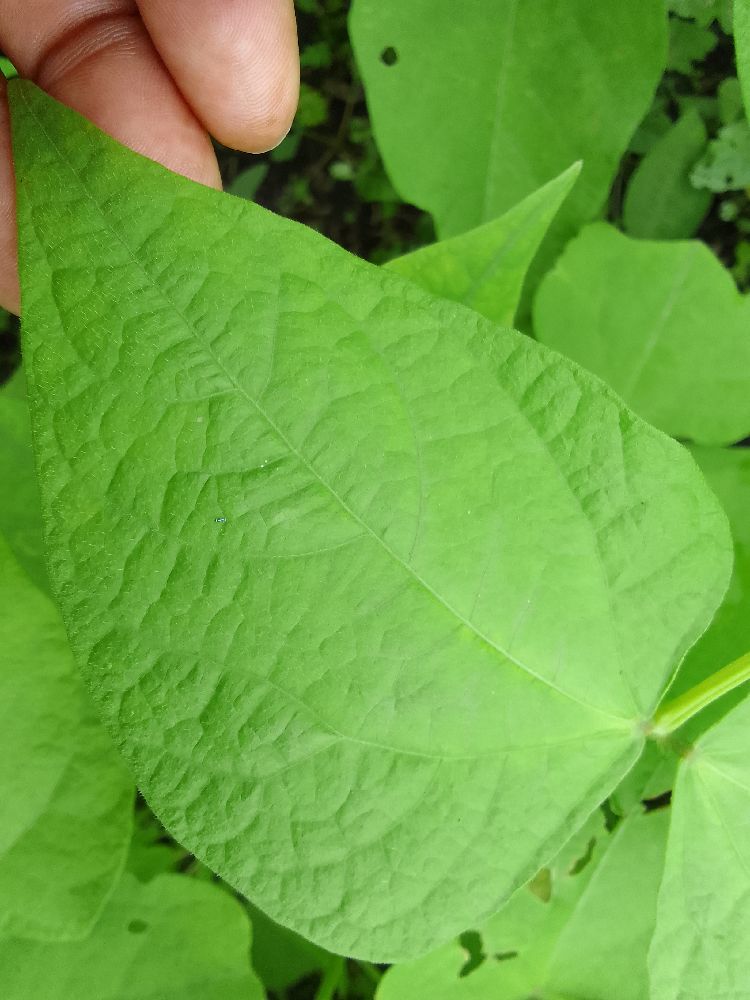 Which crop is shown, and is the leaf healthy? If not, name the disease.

common bean, healthy
